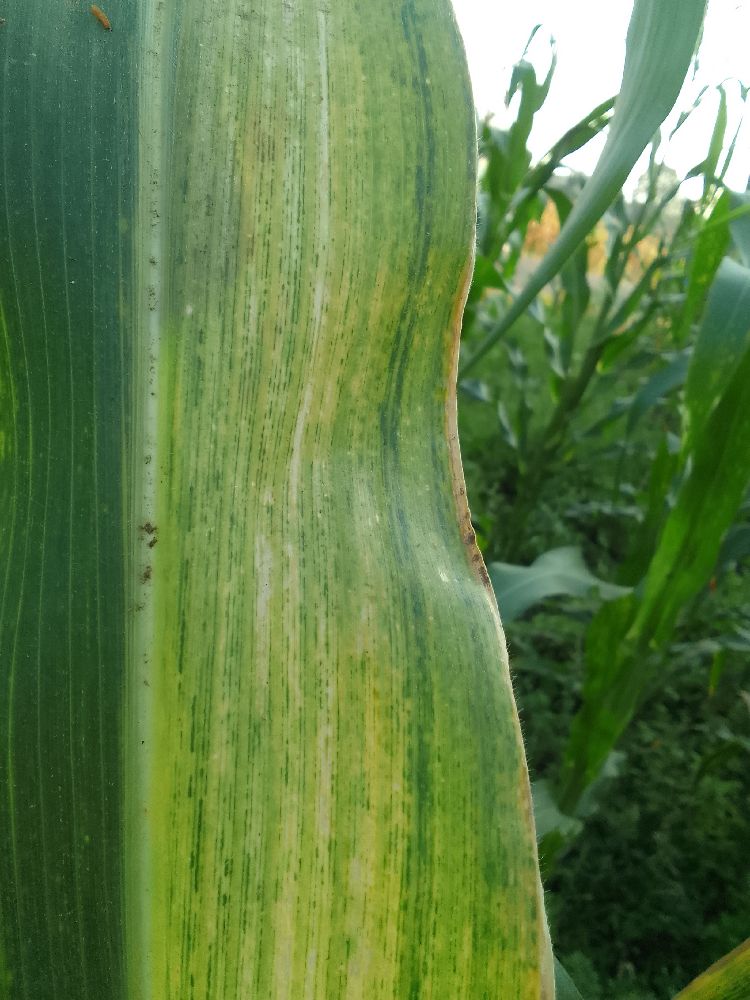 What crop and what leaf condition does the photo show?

maize, maize lethal necrosis
